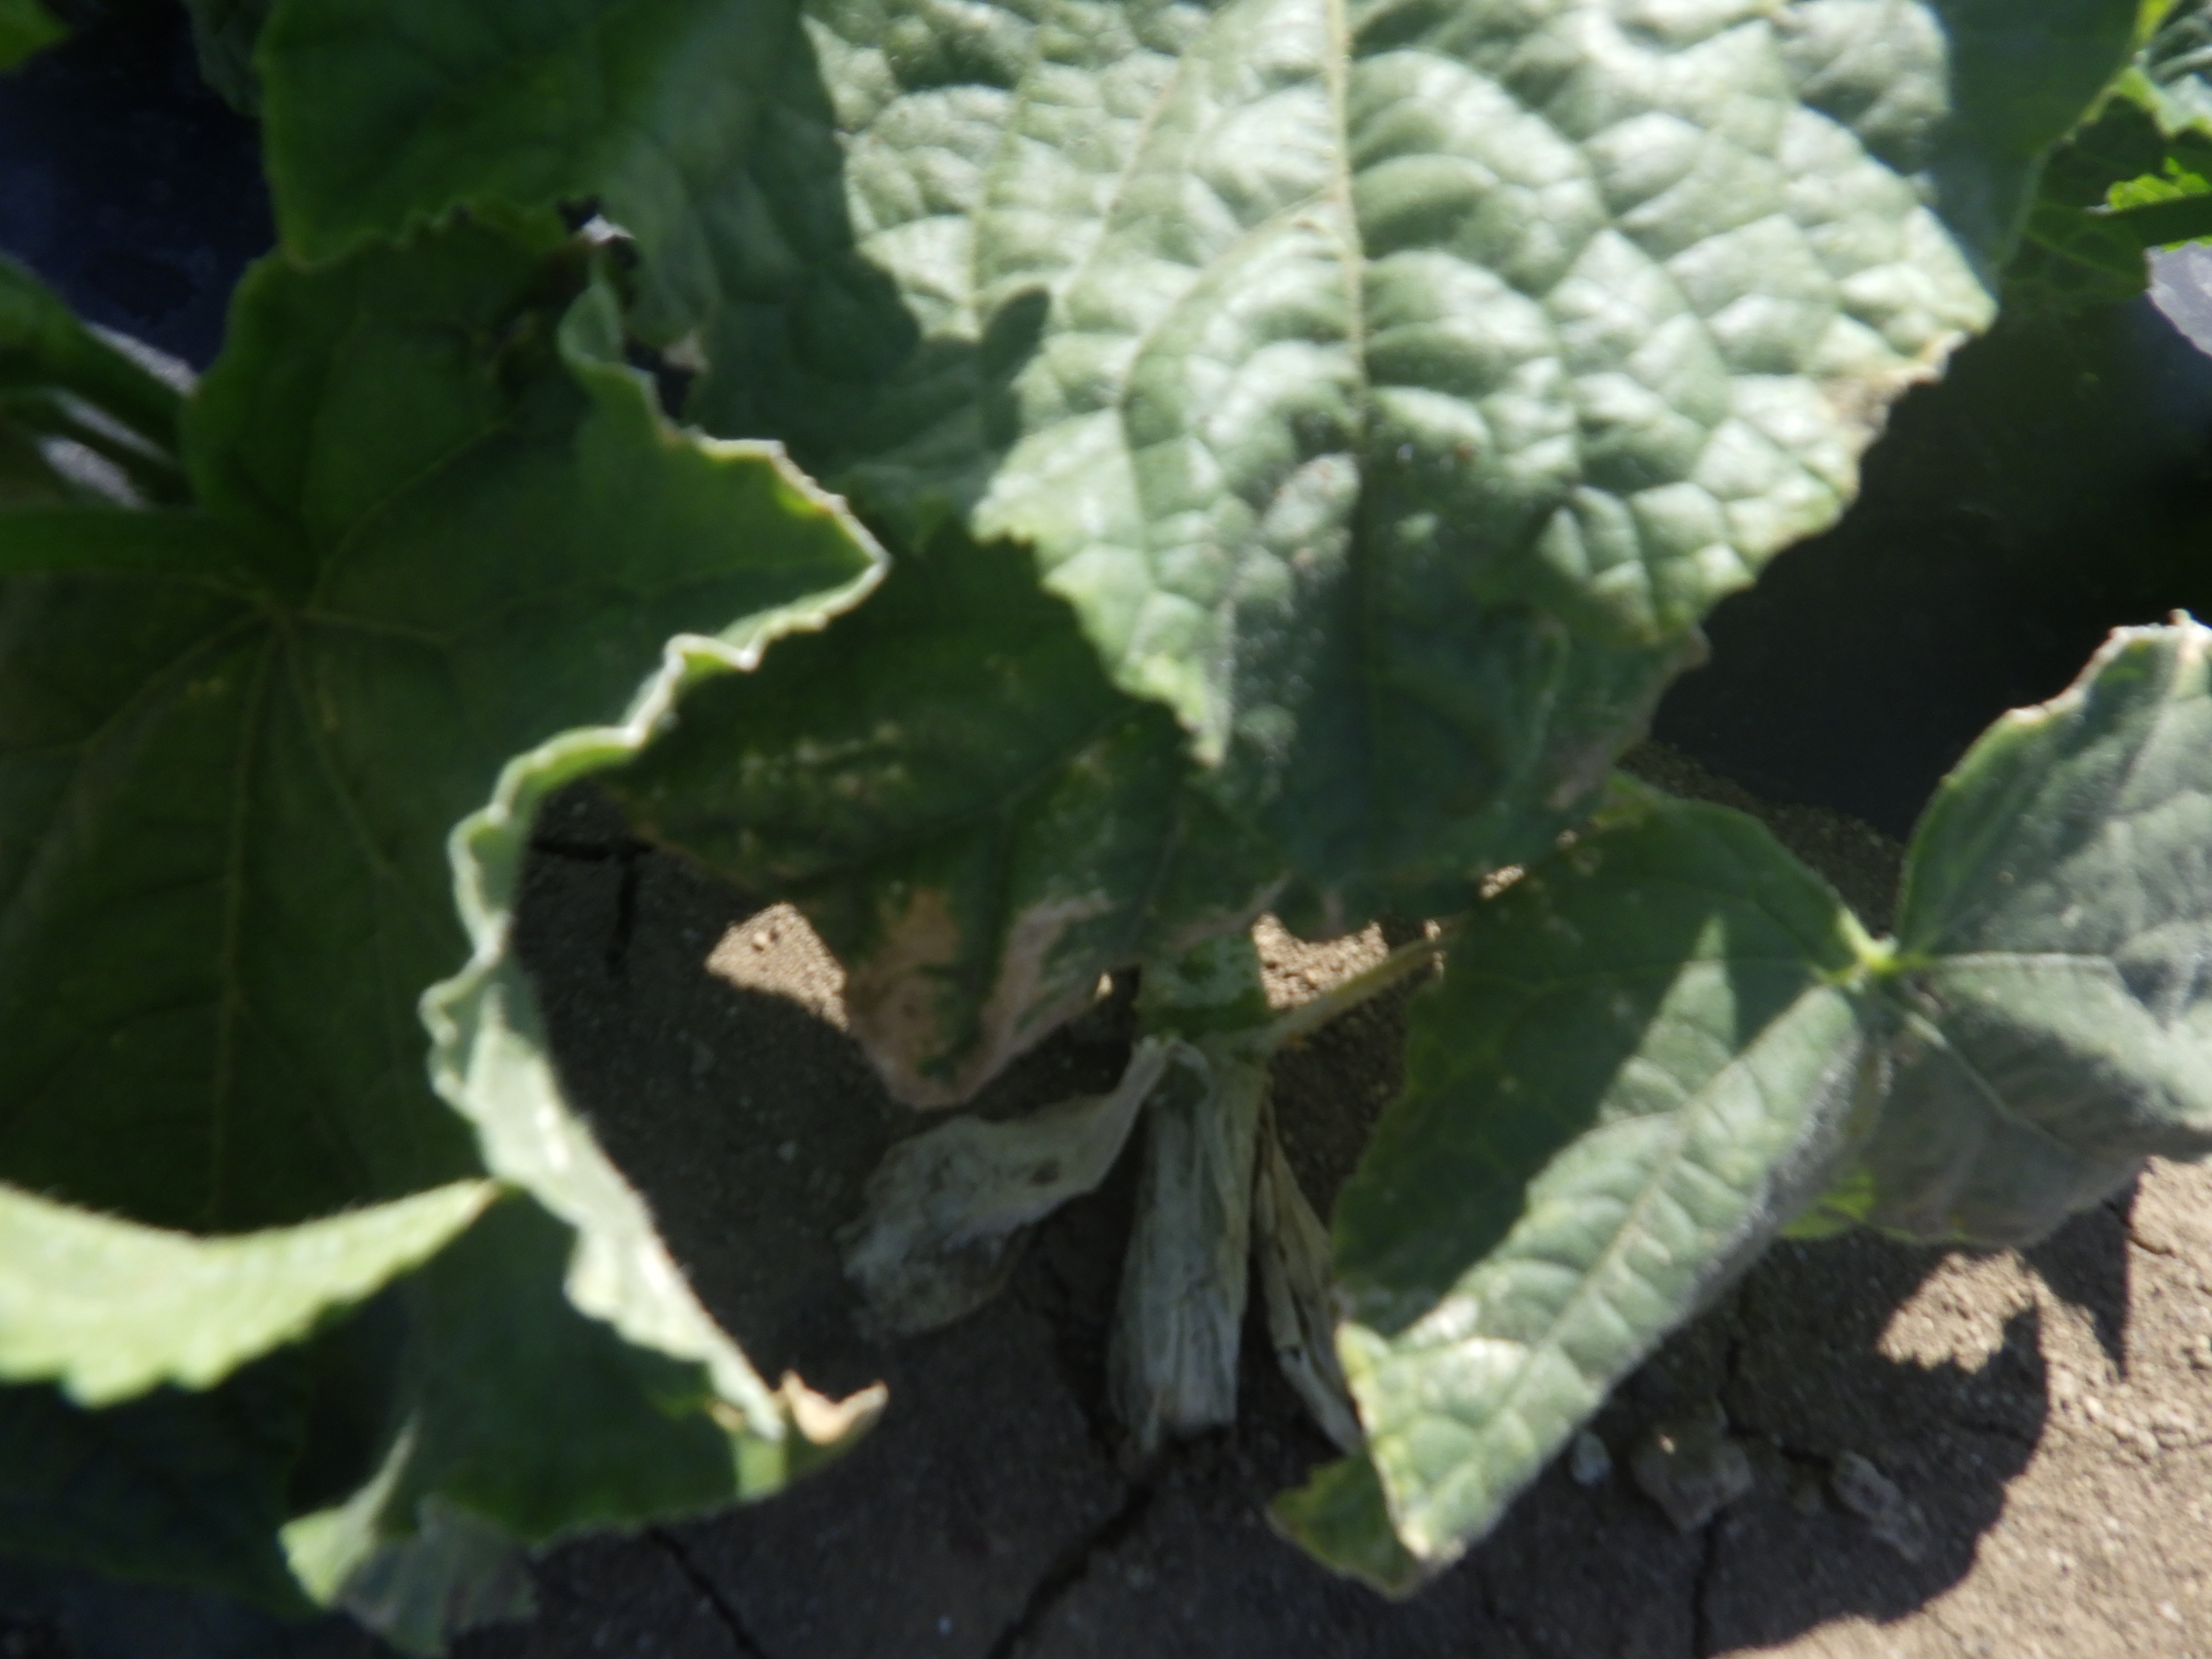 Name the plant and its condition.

cucumber, phosphorous deficiency
